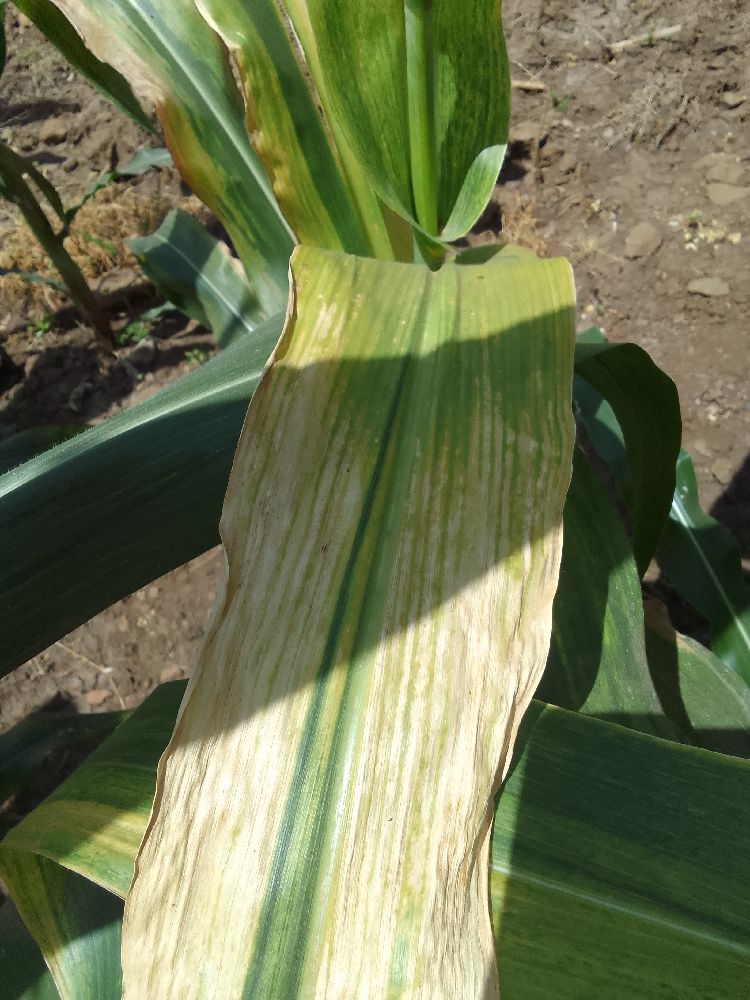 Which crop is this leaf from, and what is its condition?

maize, maize lethal necrosis
